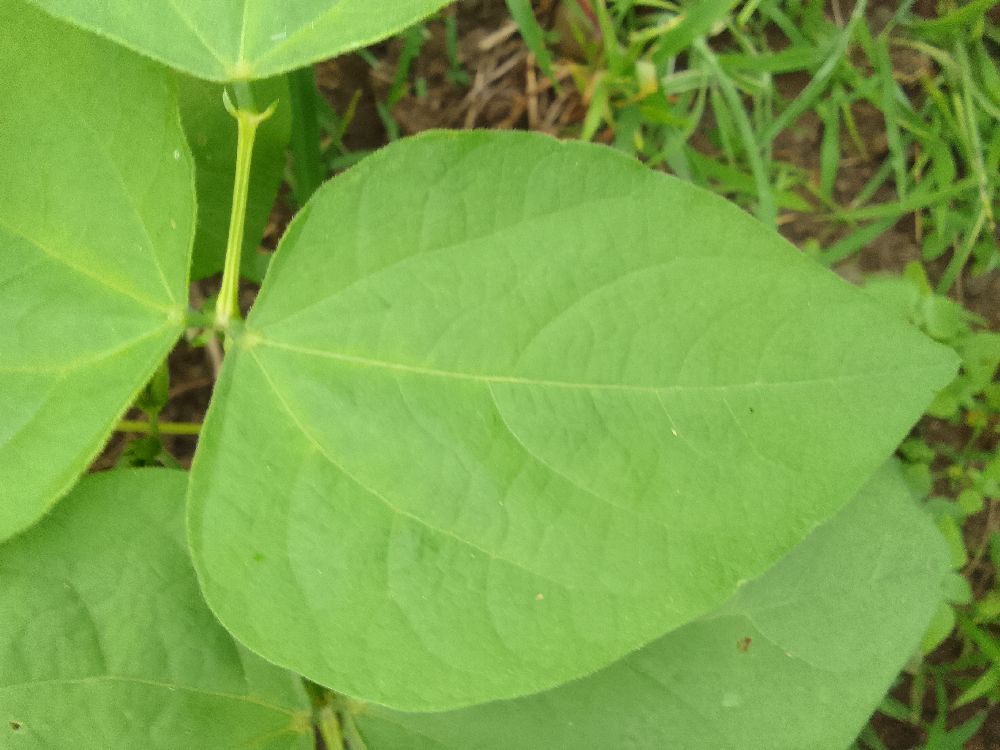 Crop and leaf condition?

common bean, healthy
